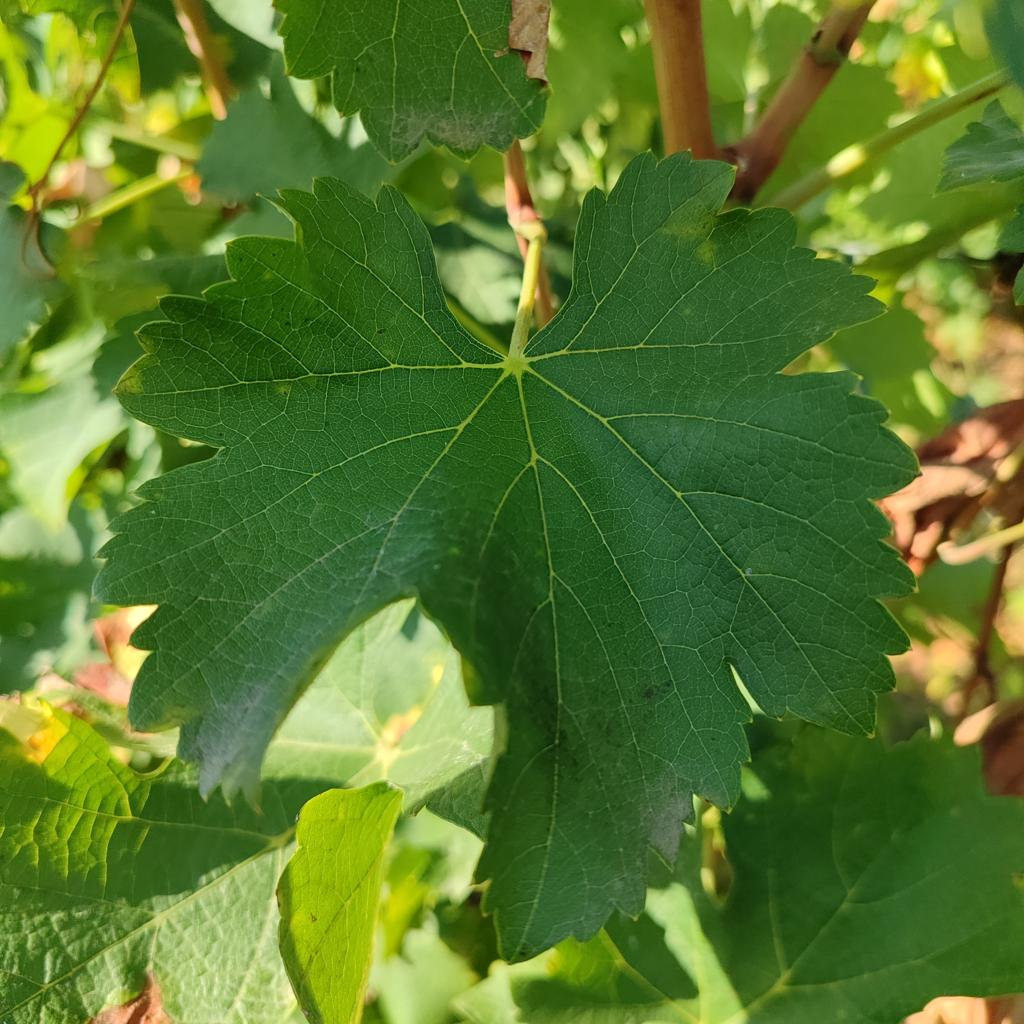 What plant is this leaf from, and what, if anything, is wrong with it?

grapevine, powdery mildew
